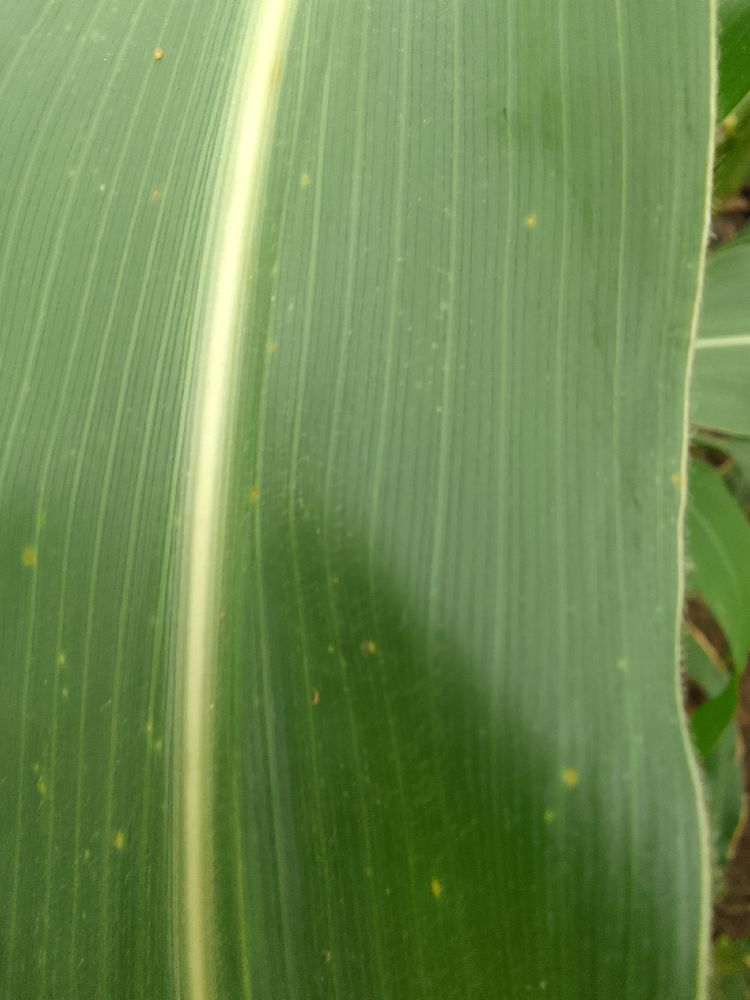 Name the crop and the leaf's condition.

maize, healthy
